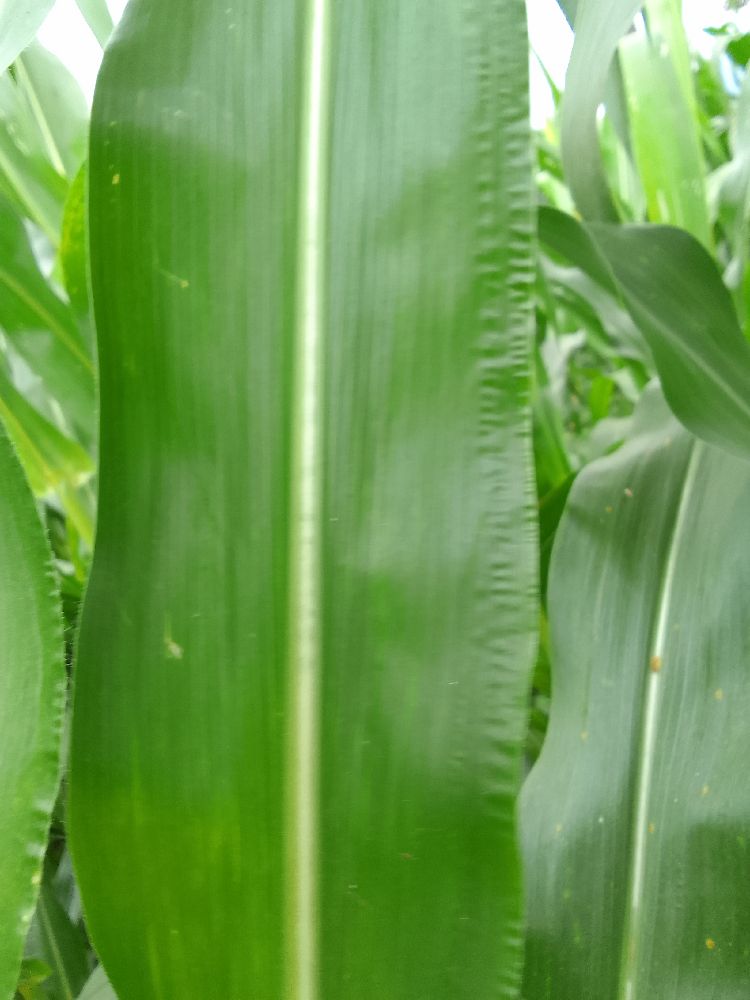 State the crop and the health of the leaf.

maize, healthy
